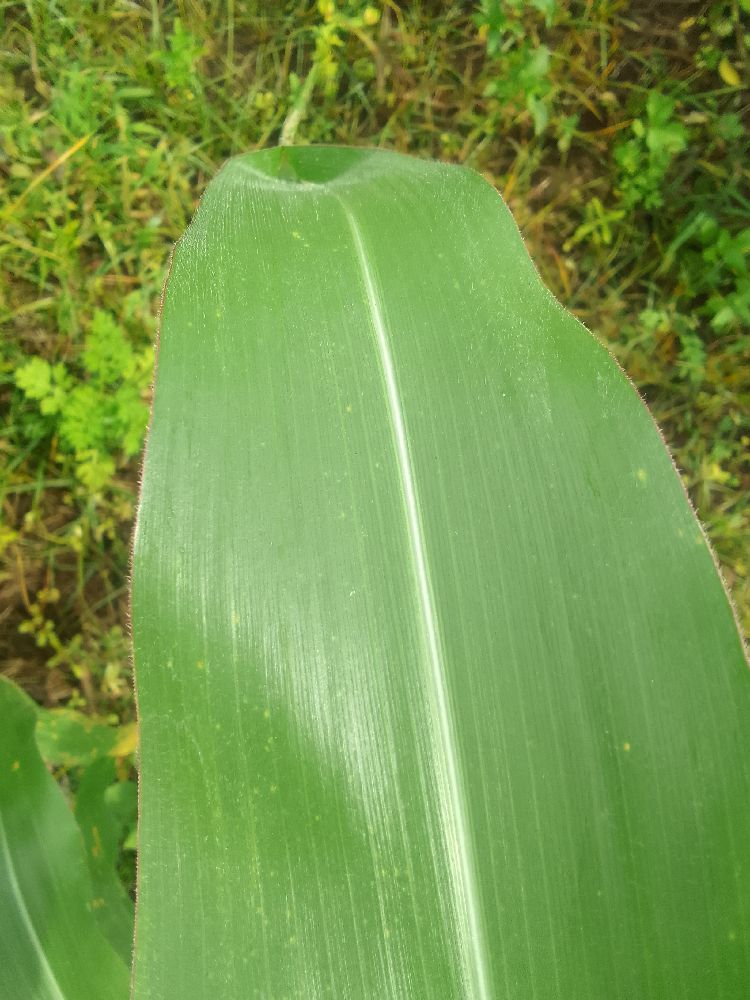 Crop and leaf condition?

maize, healthy
